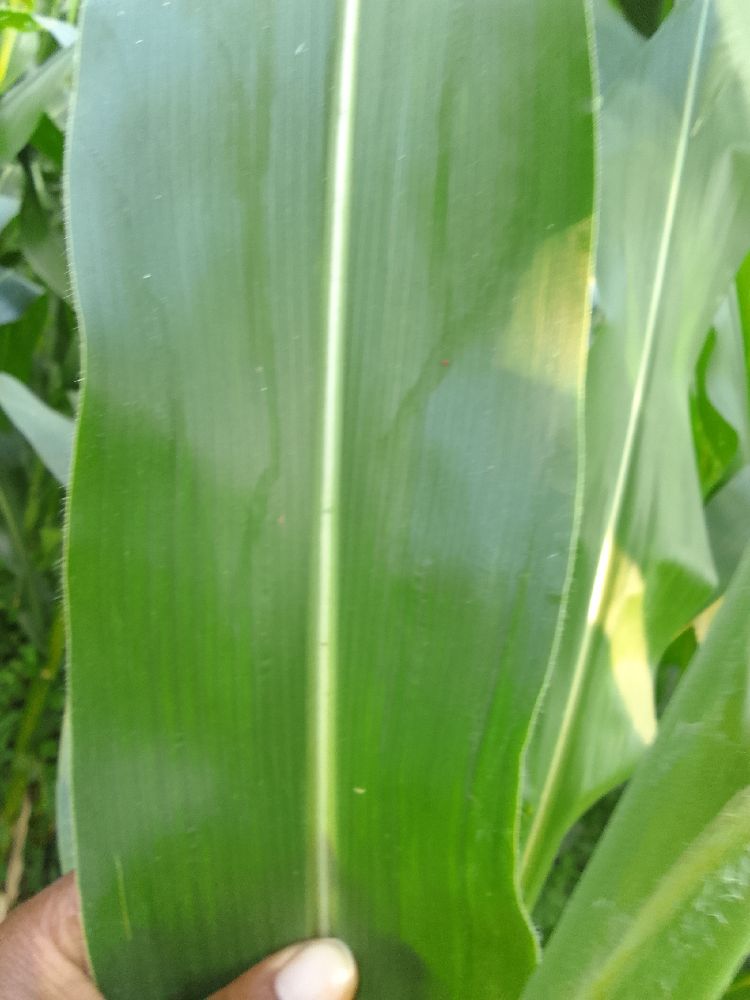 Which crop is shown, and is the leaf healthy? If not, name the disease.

maize, healthy
